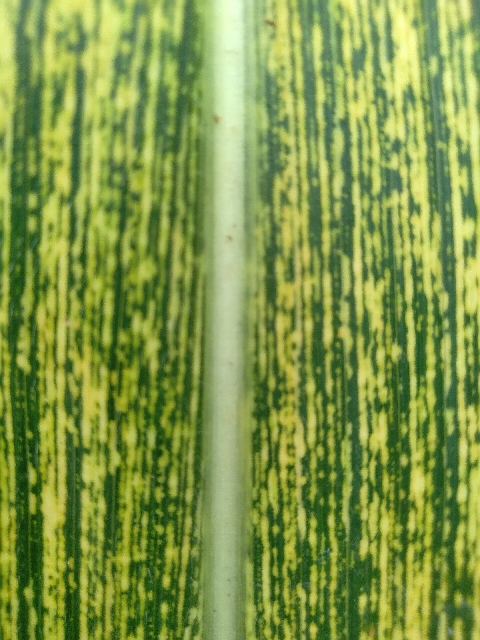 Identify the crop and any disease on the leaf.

maize, maize streak virus
